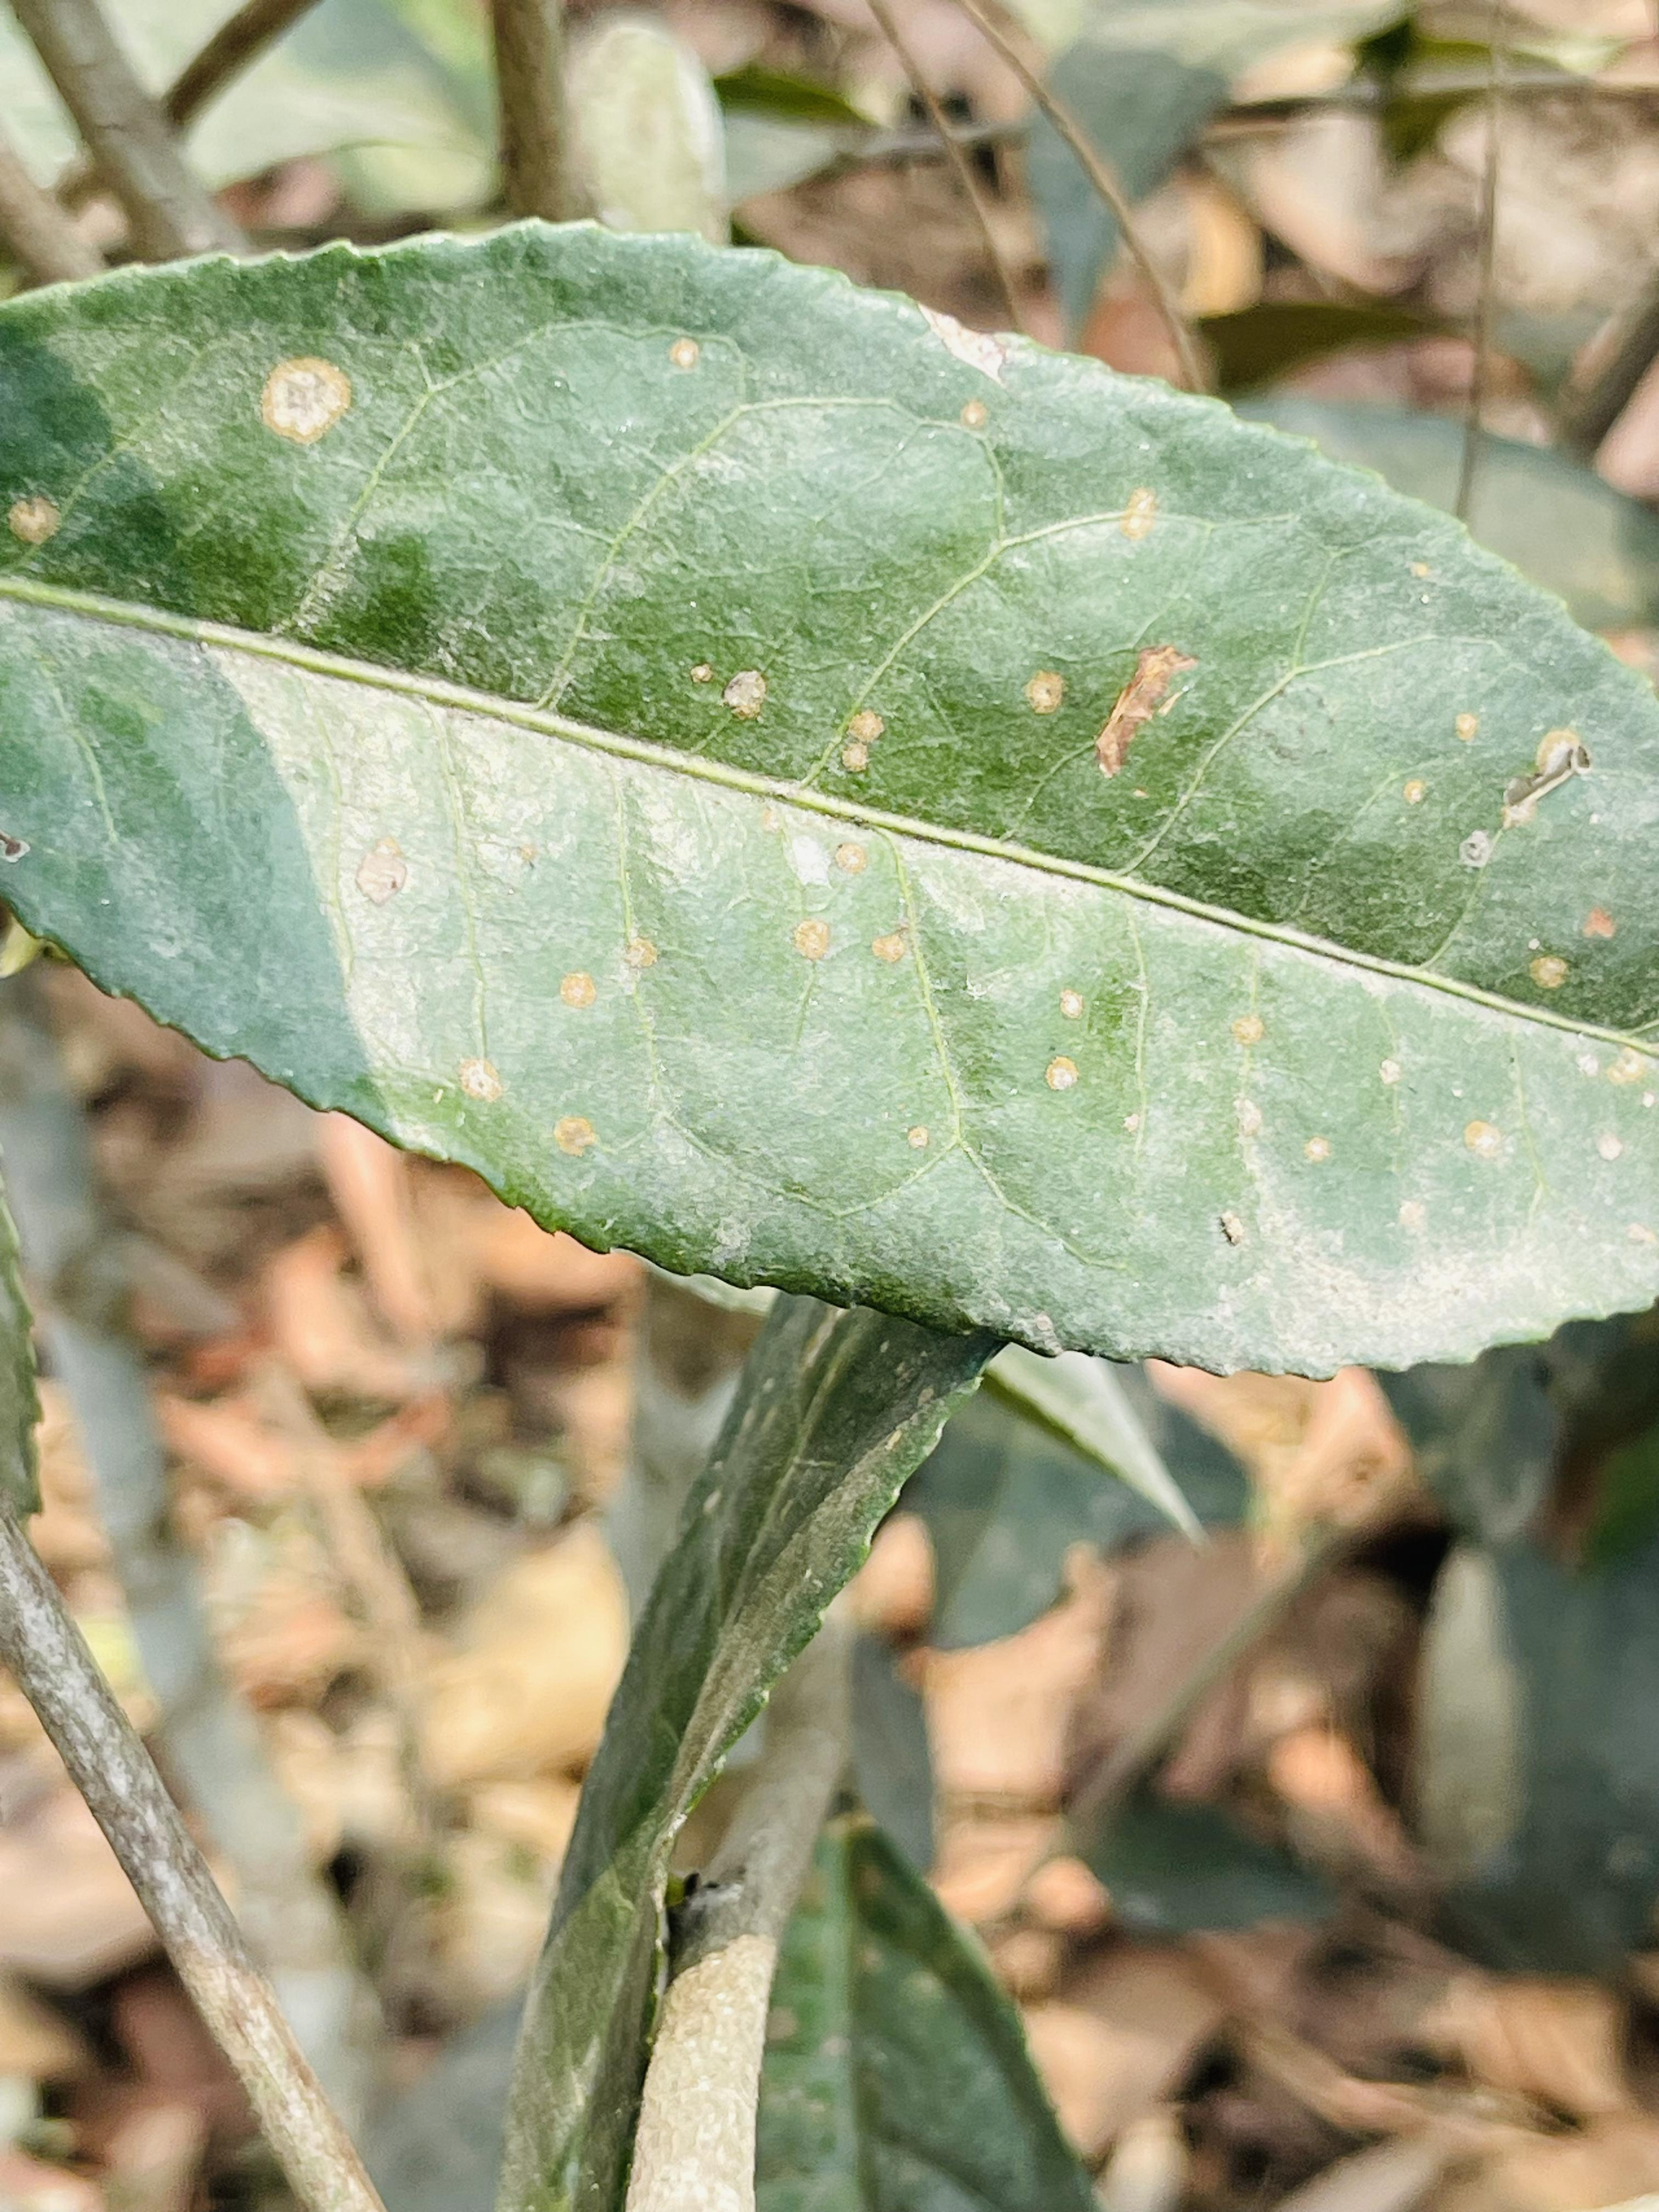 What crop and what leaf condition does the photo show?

tea, red rust
